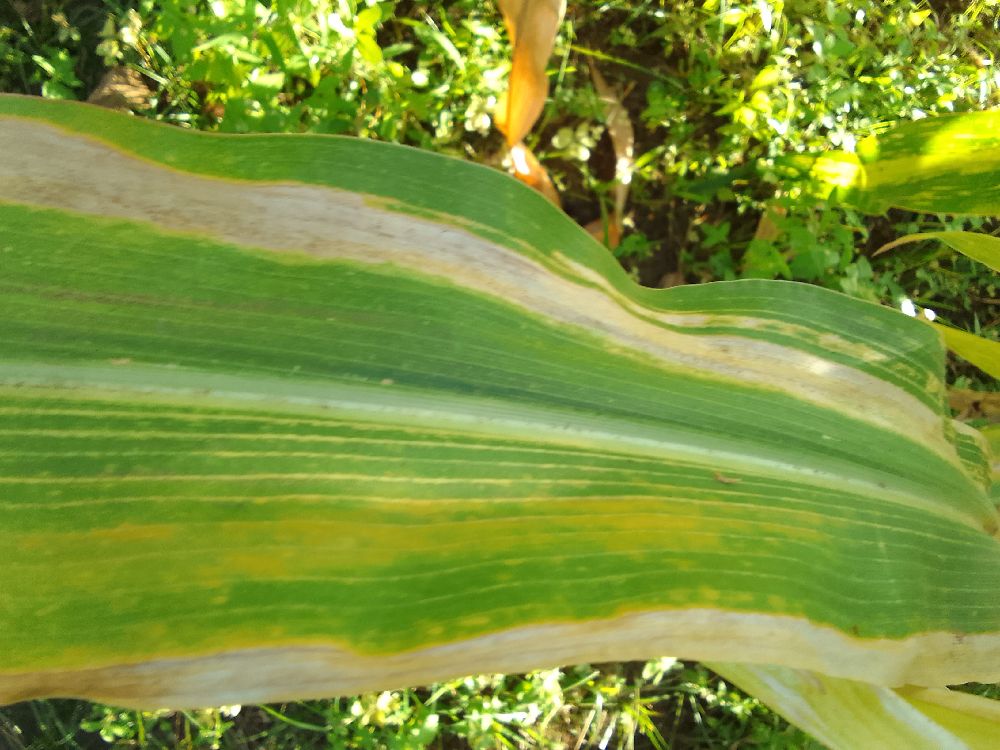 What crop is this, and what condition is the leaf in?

maize, maize lethal necrosis
